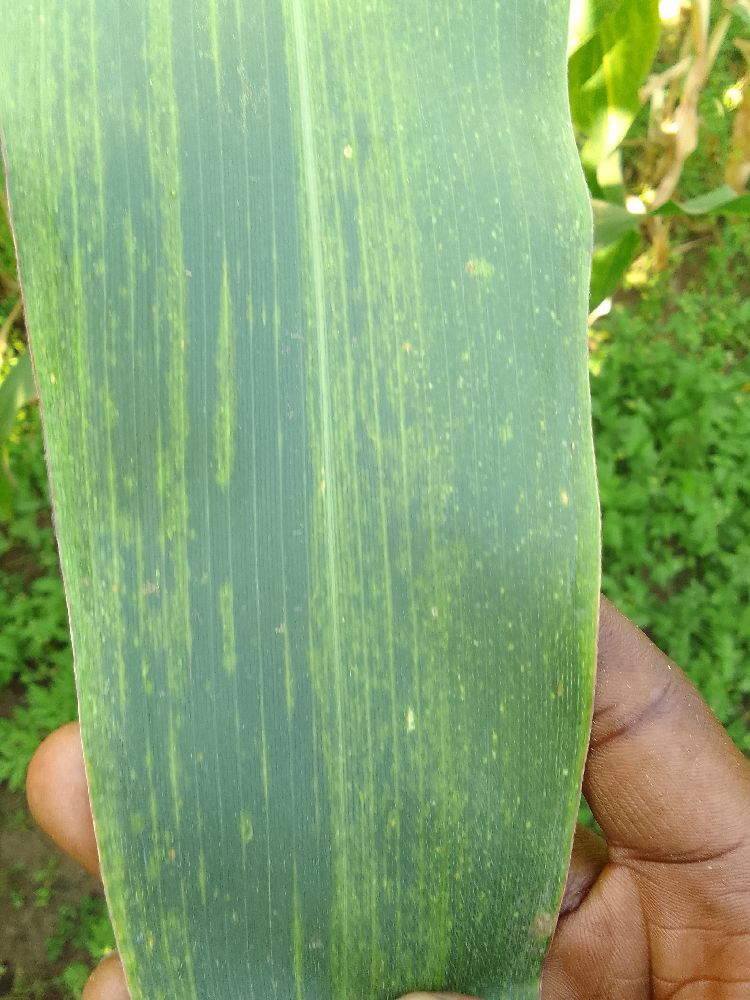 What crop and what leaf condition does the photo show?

maize, maize lethal necrosis
